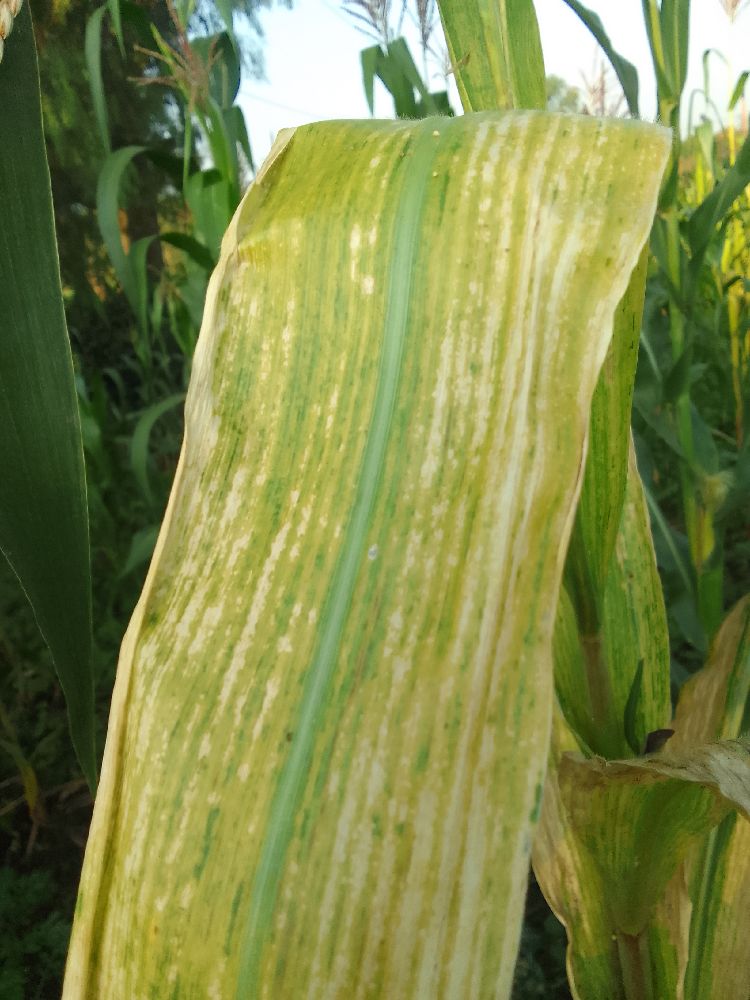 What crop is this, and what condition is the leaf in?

maize, maize lethal necrosis
